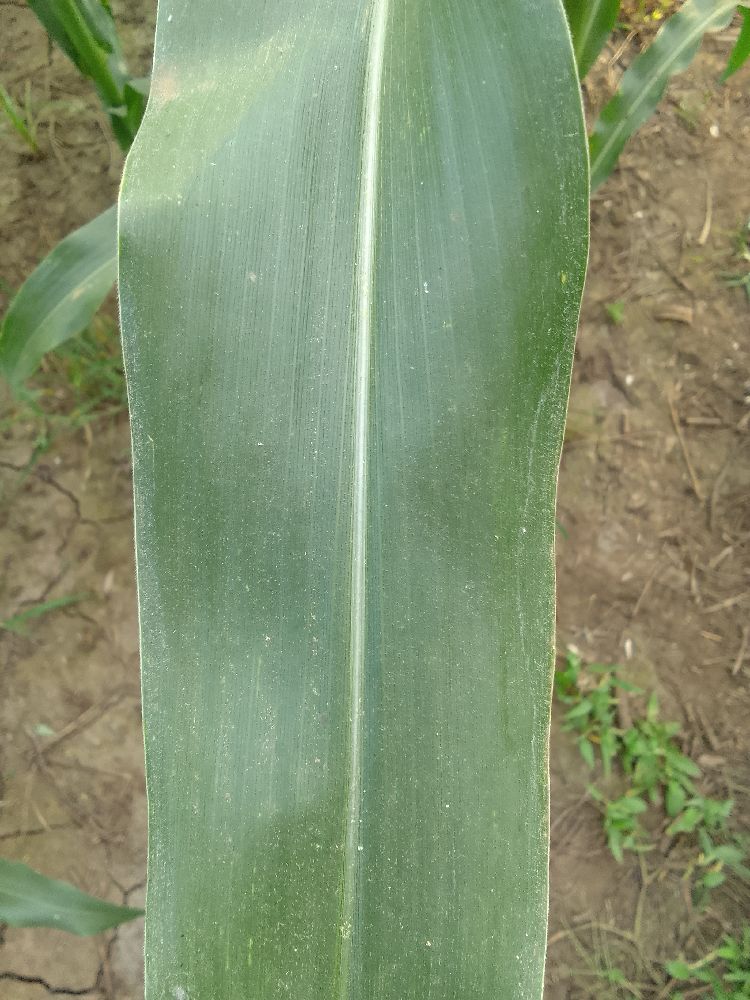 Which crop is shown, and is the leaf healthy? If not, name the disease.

maize, healthy
